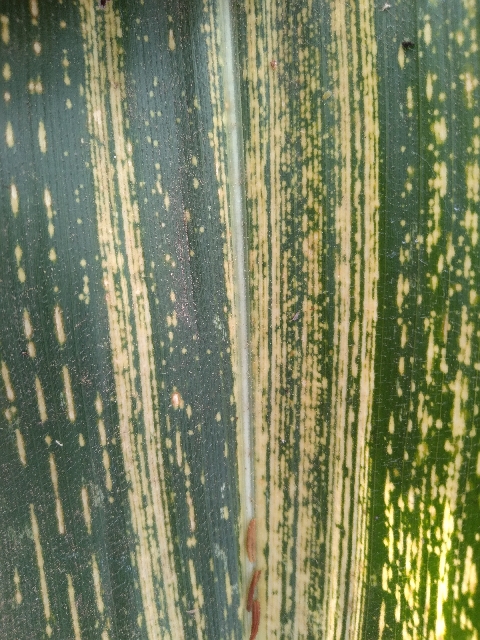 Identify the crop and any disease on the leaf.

maize, maize streak virus
